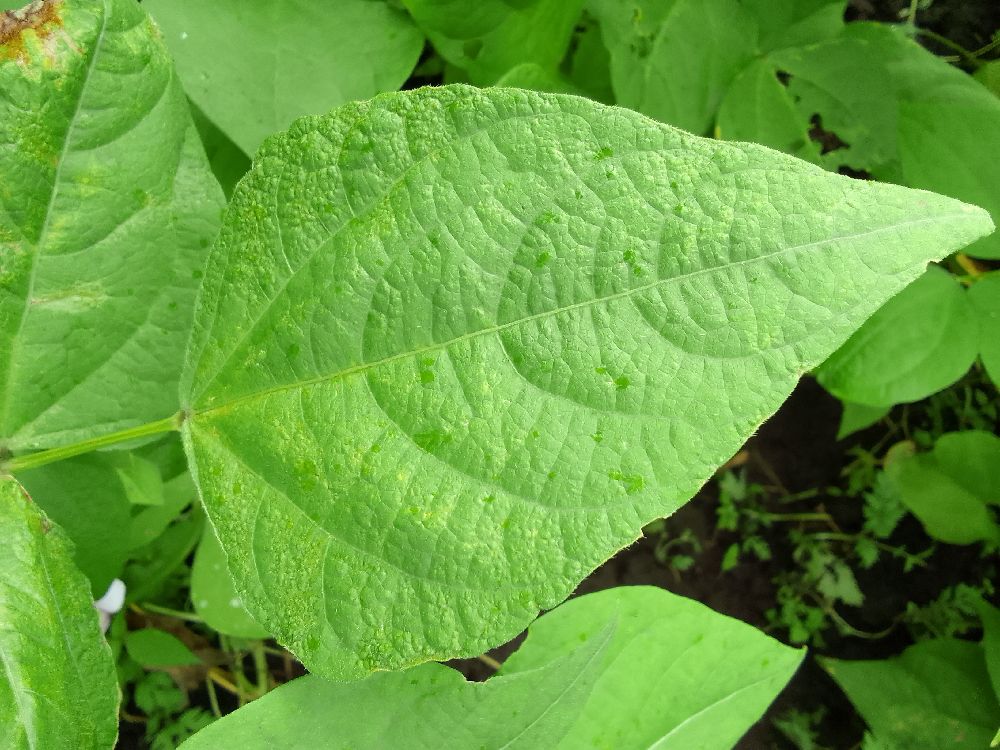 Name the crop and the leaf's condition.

common bean, healthy
